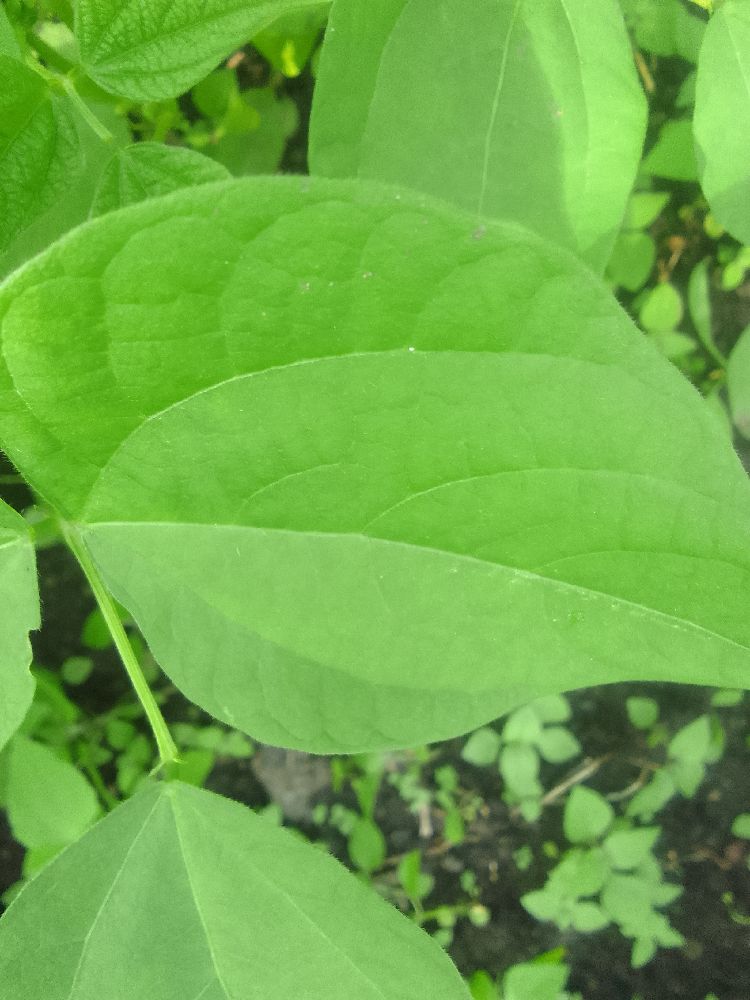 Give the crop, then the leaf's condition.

common bean, healthy
